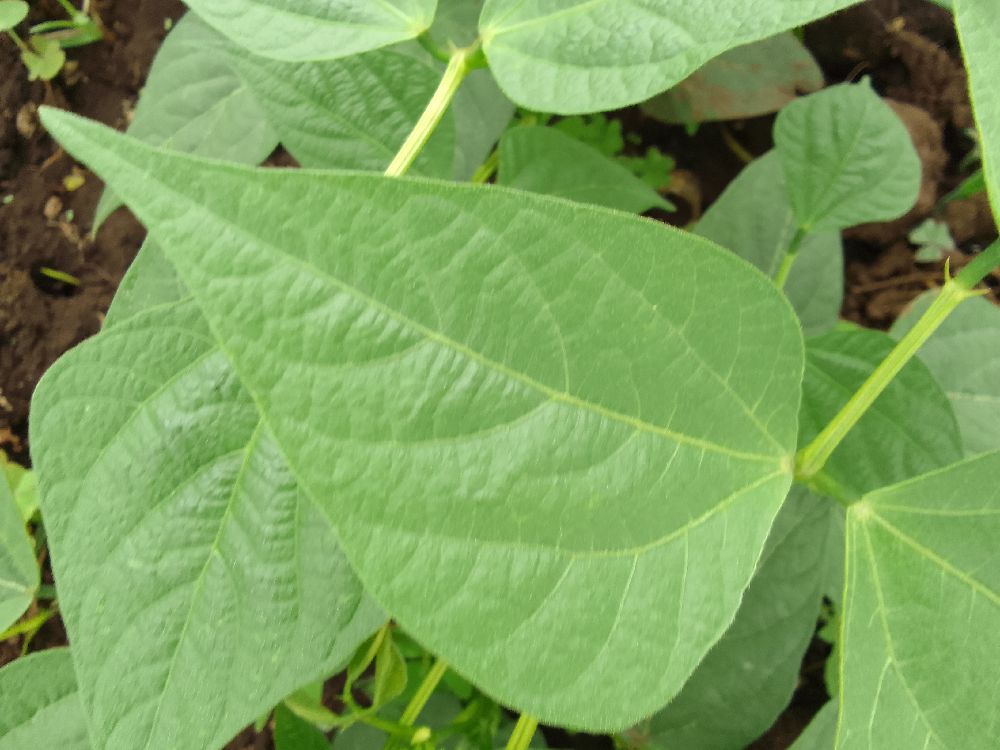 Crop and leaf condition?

common bean, healthy
